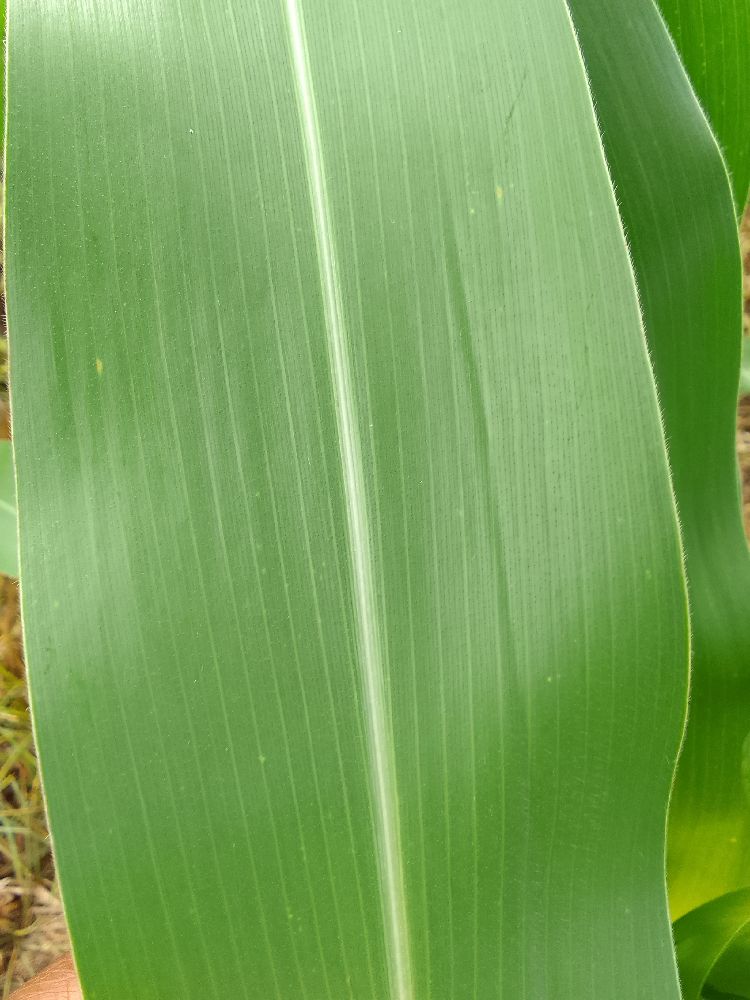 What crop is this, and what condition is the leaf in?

maize, healthy
